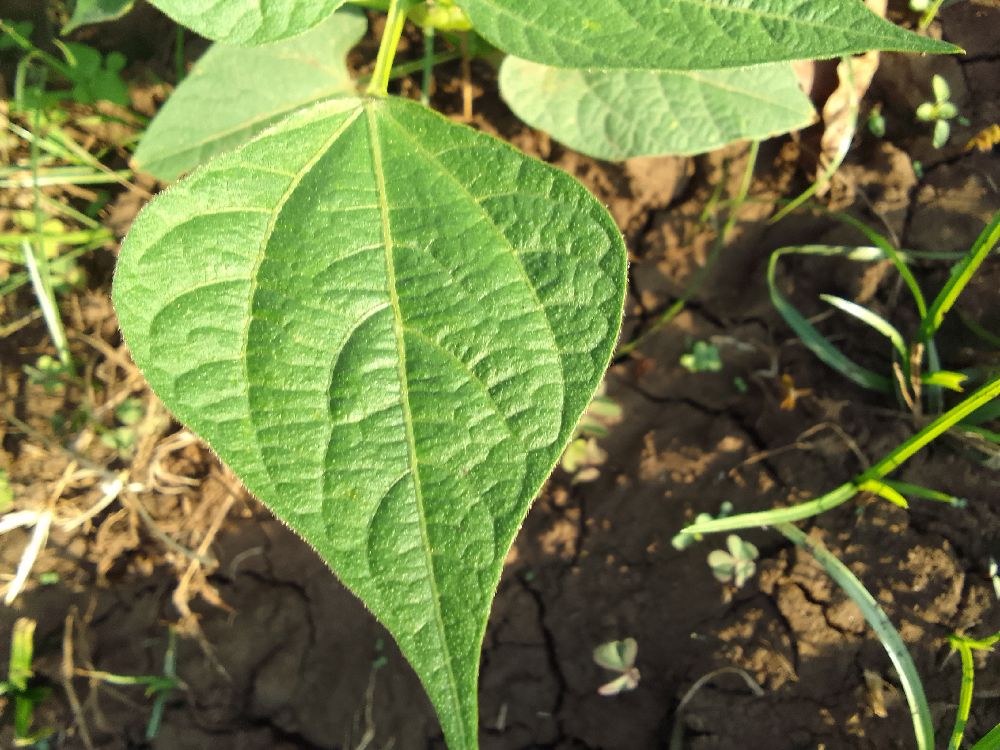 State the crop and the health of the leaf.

common bean, healthy
